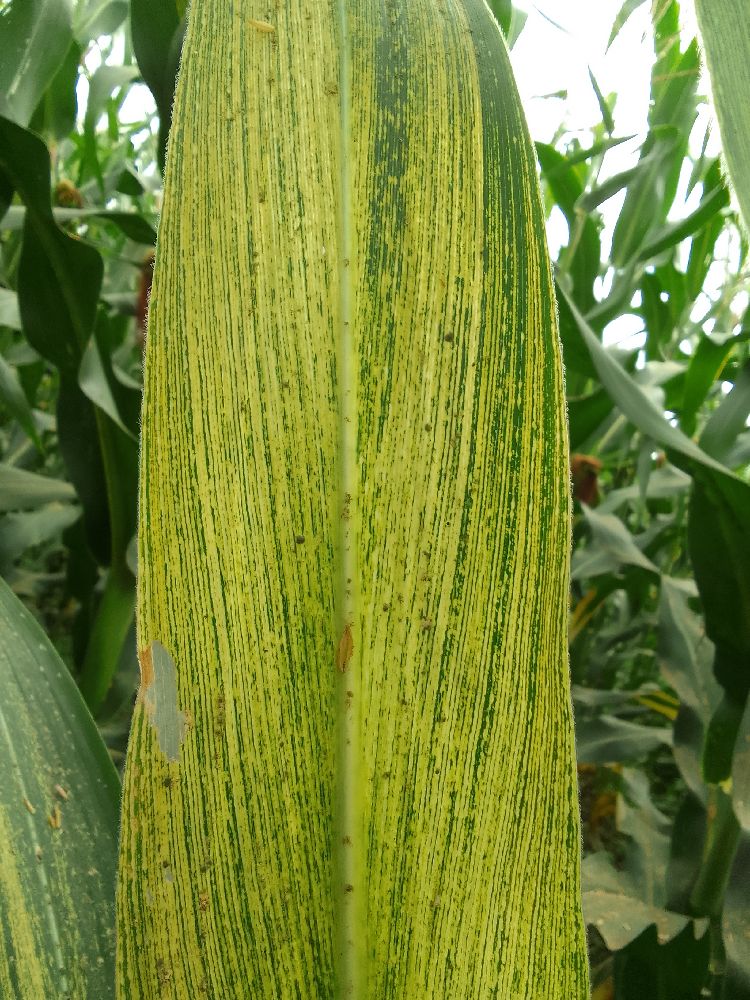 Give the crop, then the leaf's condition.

maize, maize streak virus
